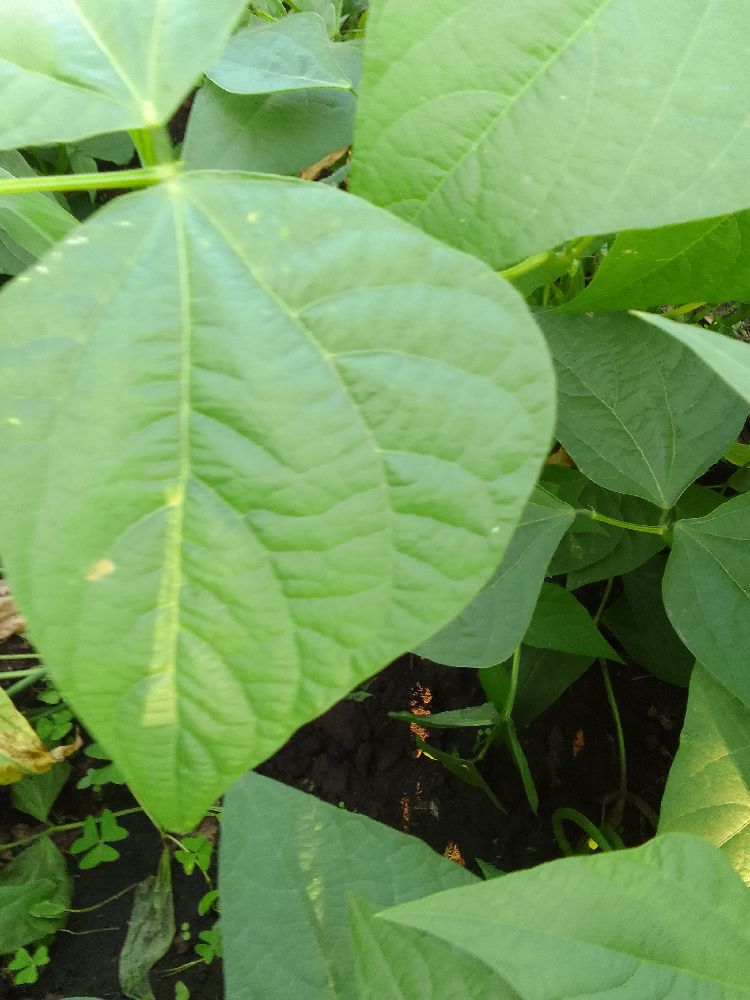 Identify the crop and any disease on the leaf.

common bean, healthy
